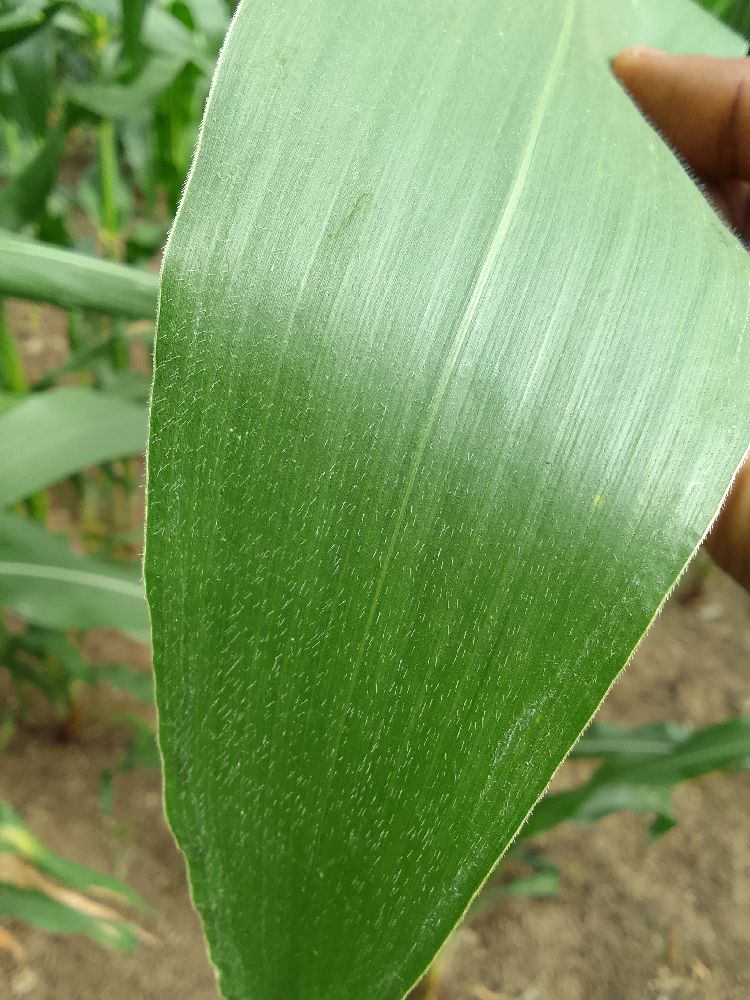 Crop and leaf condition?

maize, healthy
